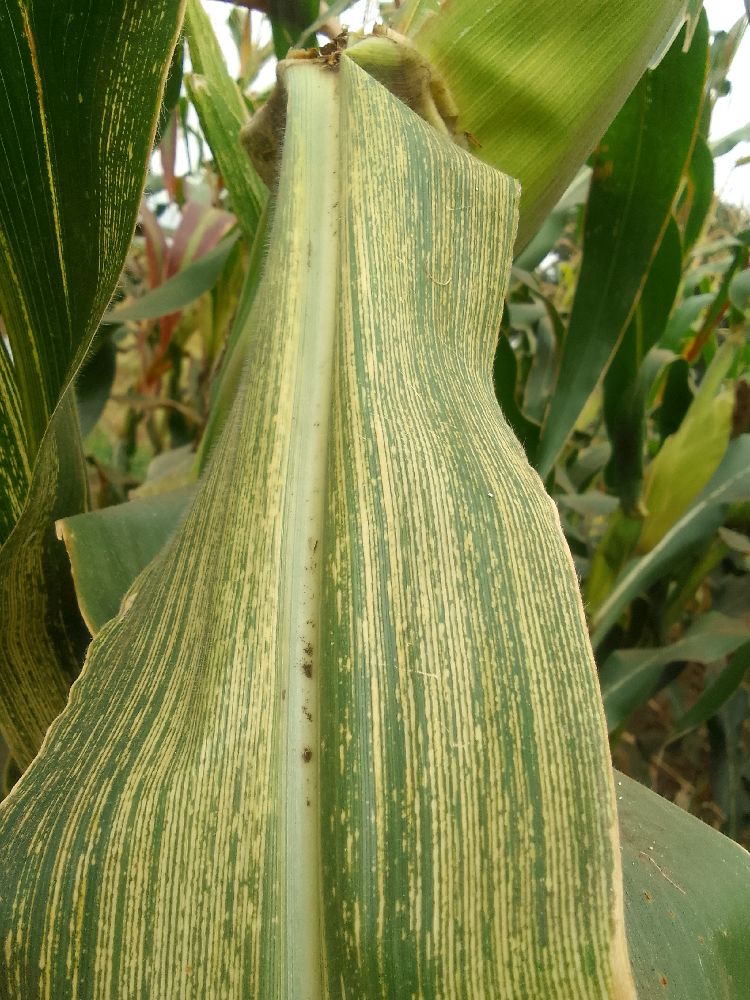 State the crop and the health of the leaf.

maize, maize streak virus
